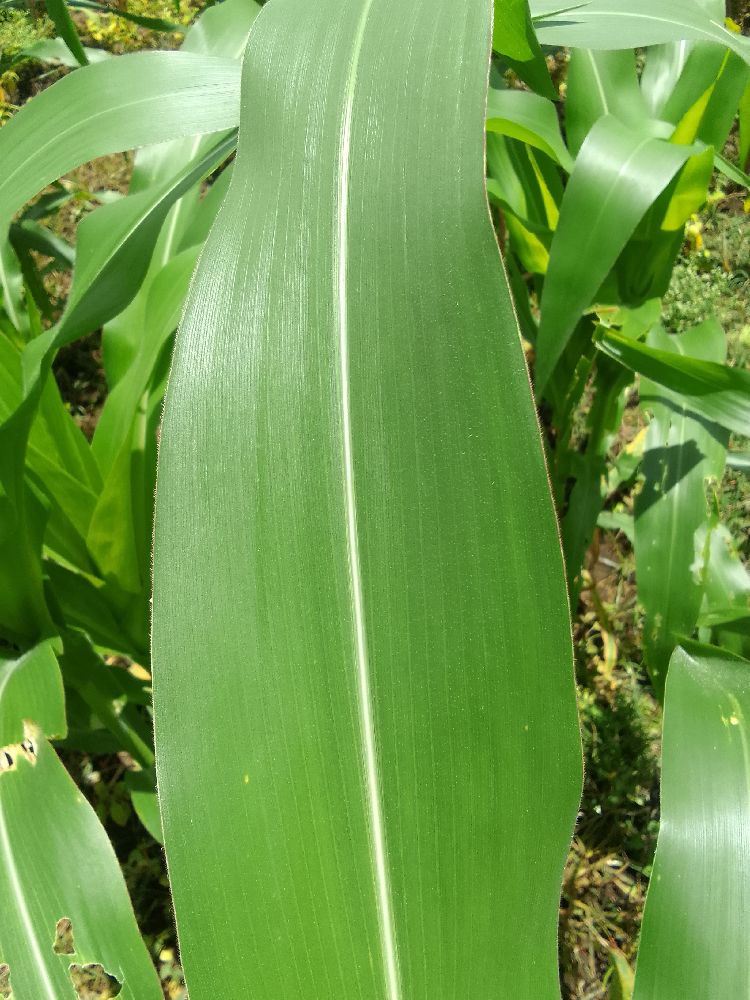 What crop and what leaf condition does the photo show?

maize, healthy
